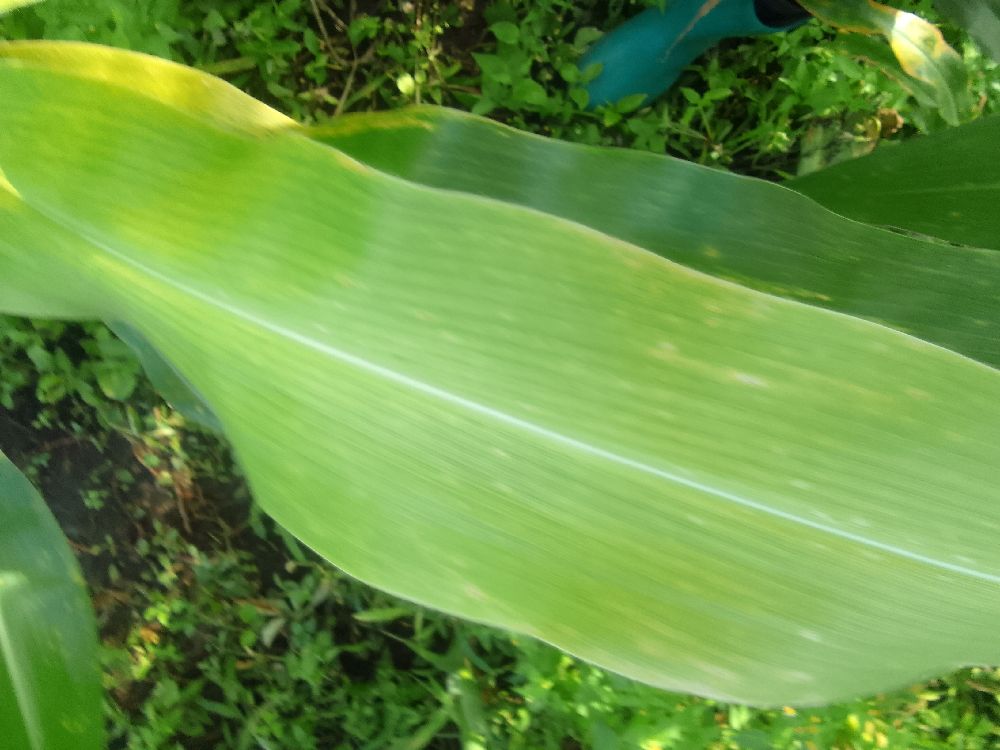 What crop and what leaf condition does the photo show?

maize, maize lethal necrosis
